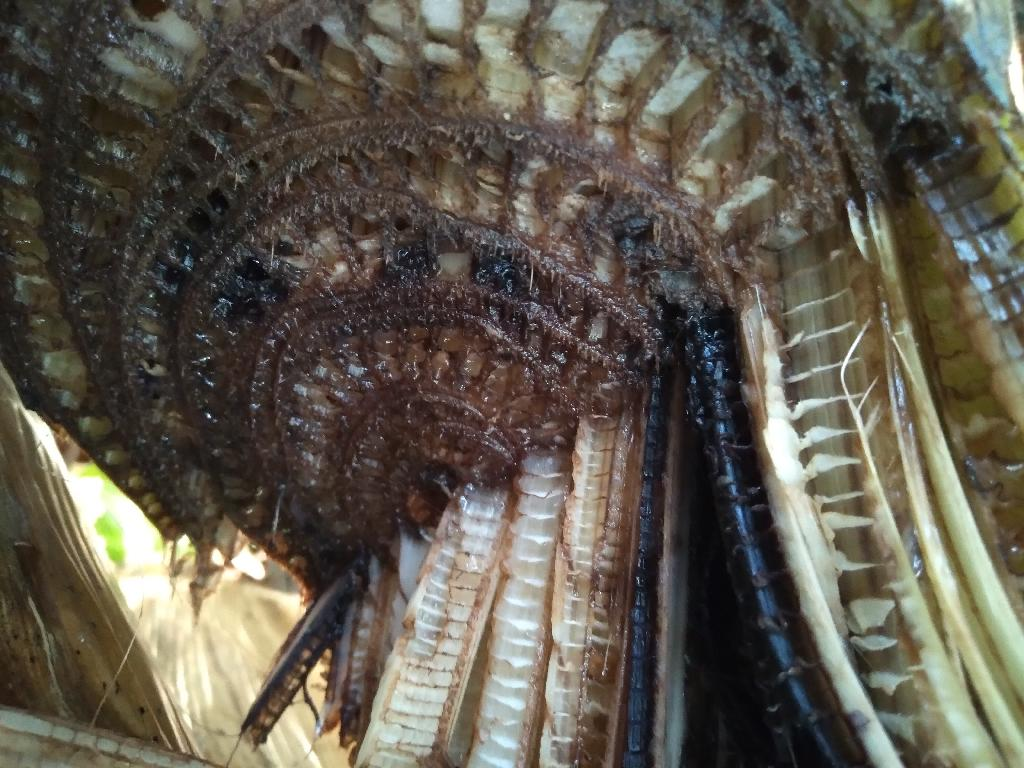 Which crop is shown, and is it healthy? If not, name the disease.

banana, fusarium wilt race 1
